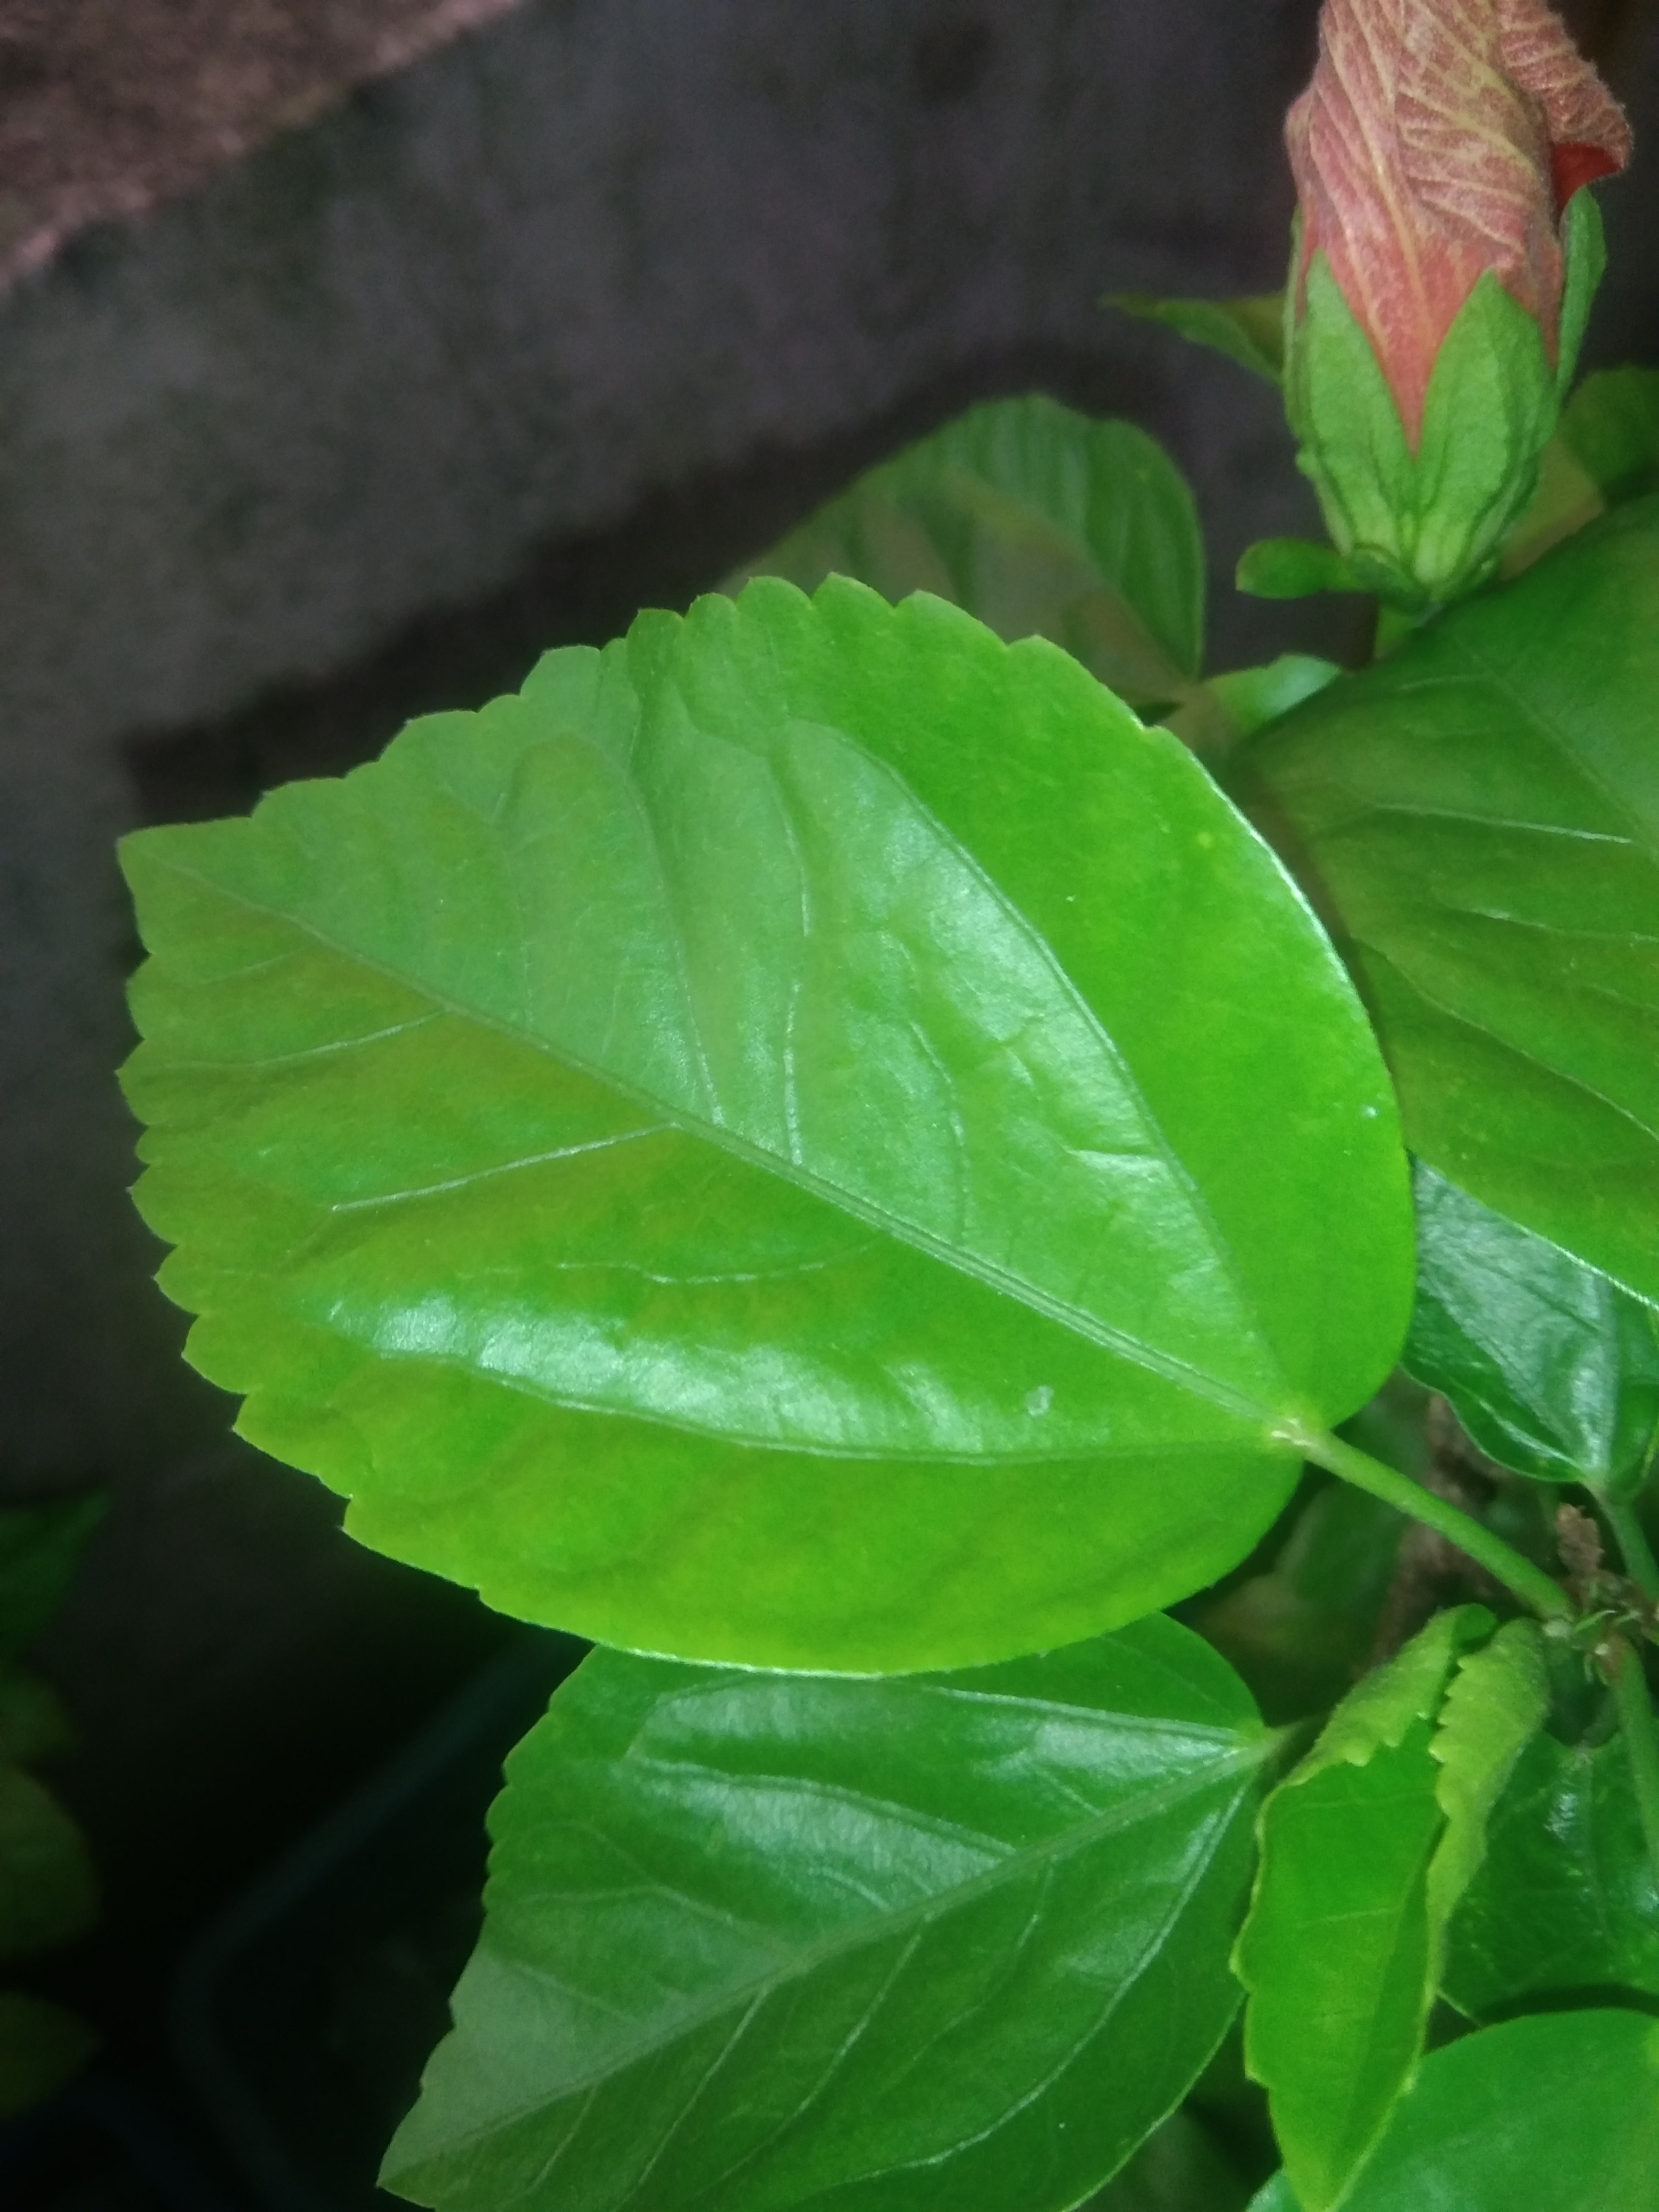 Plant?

hibiscus
